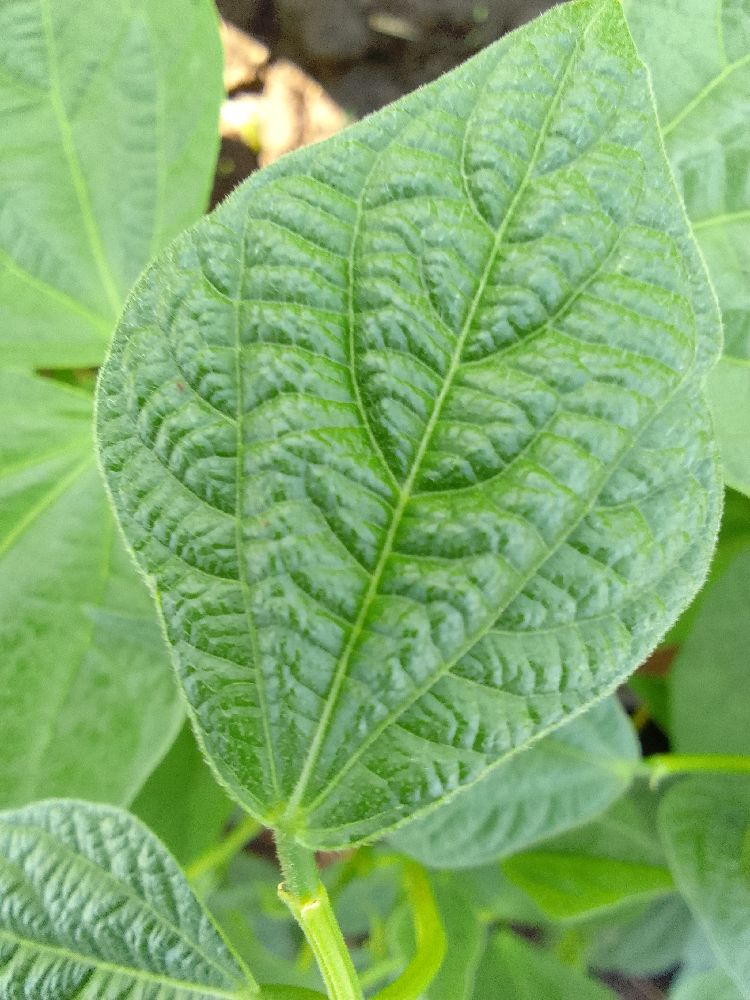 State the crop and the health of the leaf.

common bean, healthy
